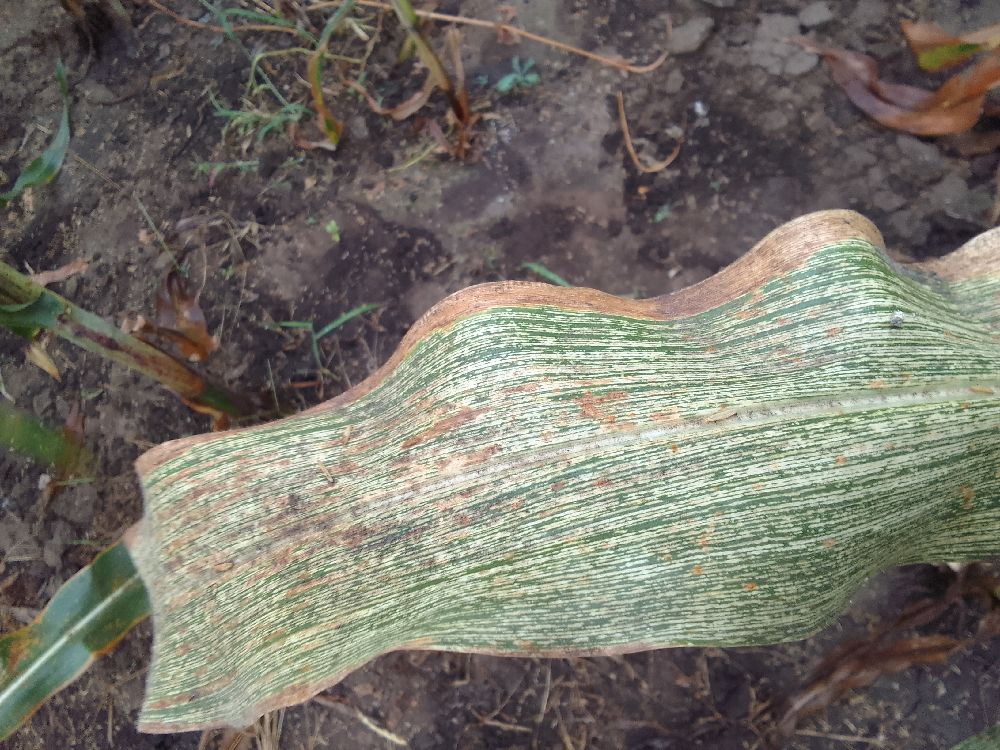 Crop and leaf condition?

maize, maize streak virus
